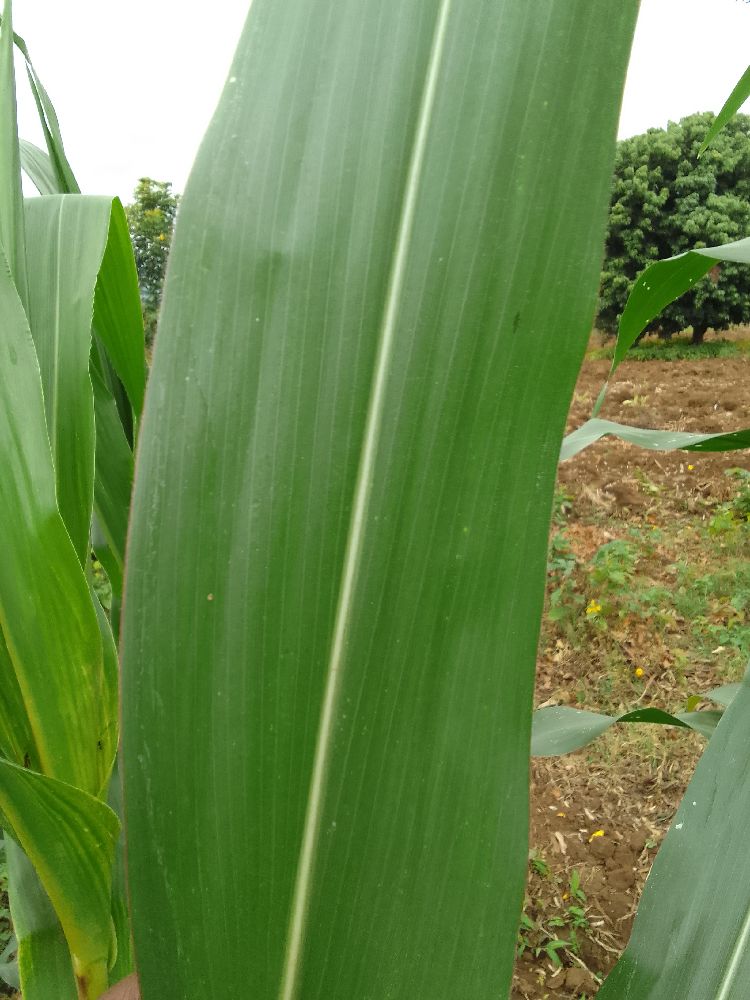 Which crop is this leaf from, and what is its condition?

maize, healthy
